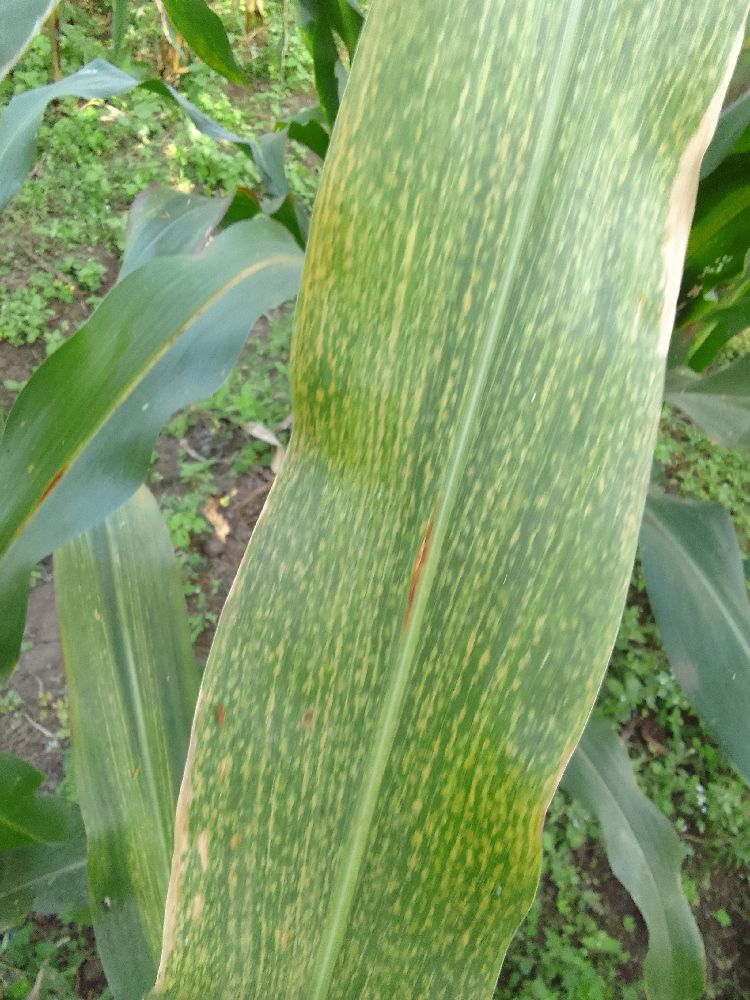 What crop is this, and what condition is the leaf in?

maize, maize lethal necrosis
